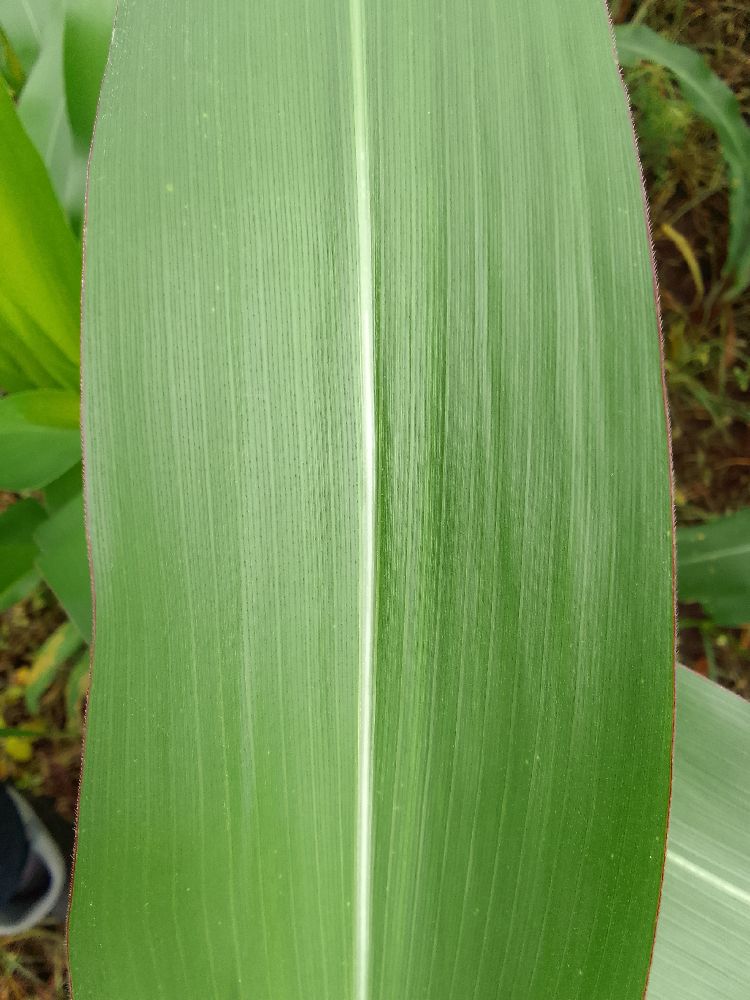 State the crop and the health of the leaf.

maize, healthy
